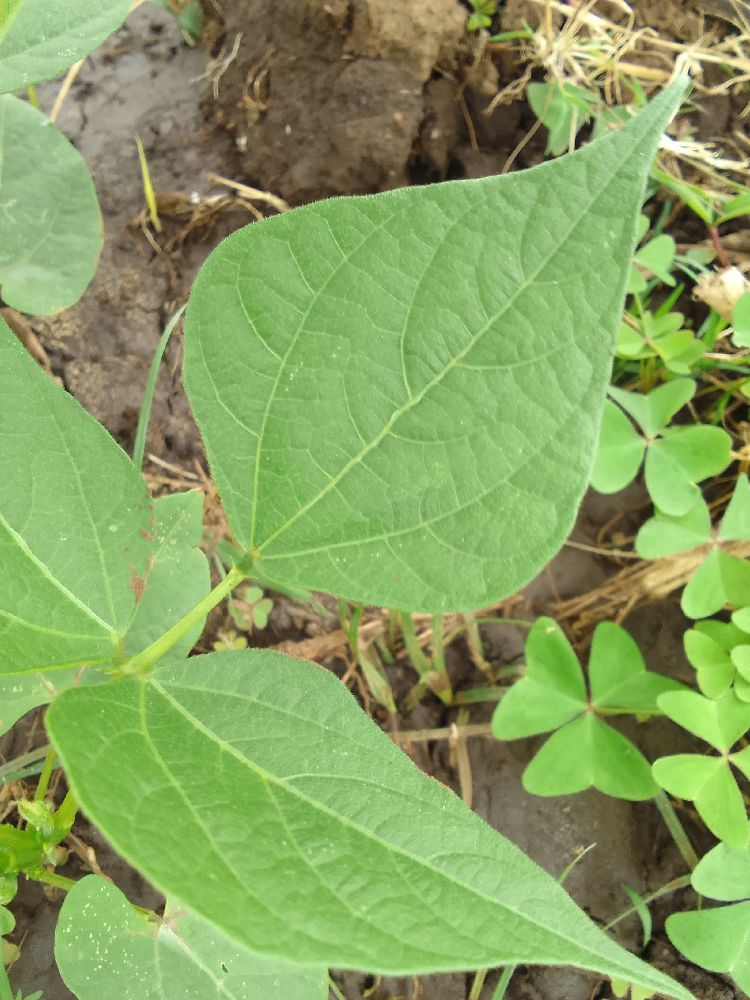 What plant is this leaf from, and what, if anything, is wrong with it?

common bean, healthy
